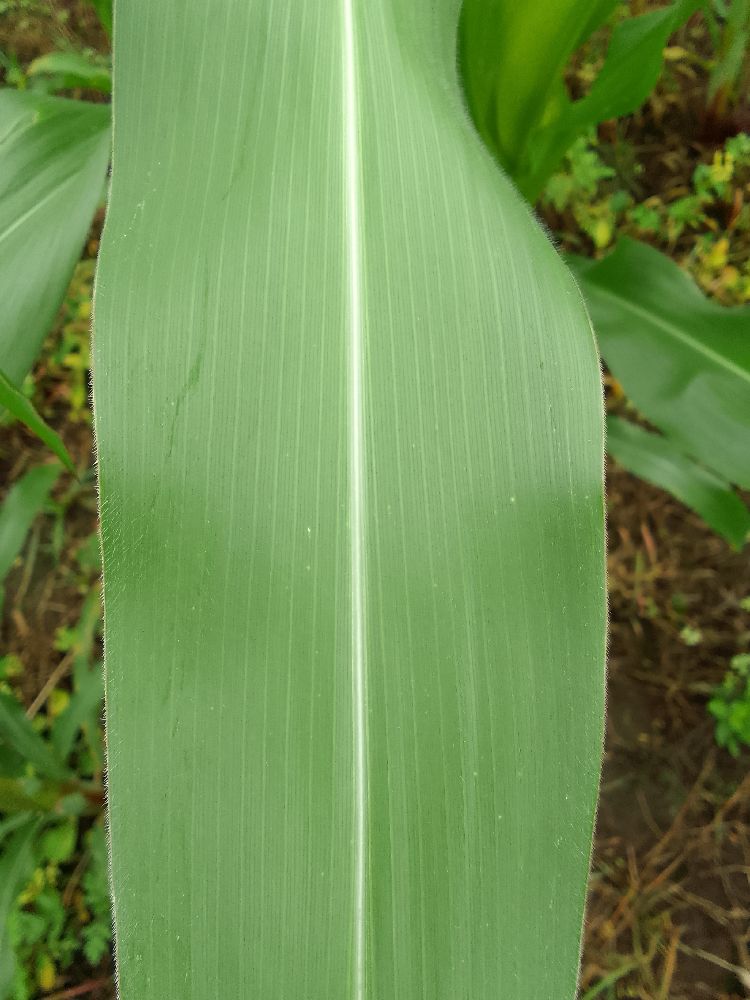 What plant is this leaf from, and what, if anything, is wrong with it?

maize, healthy
